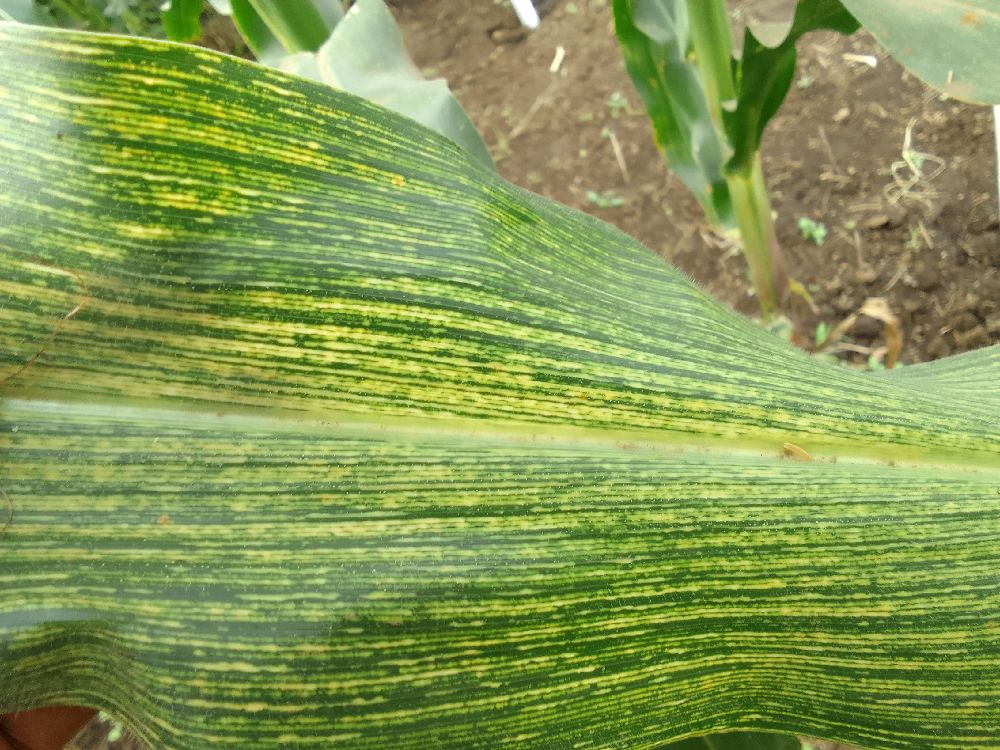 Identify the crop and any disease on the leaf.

maize, maize streak virus
